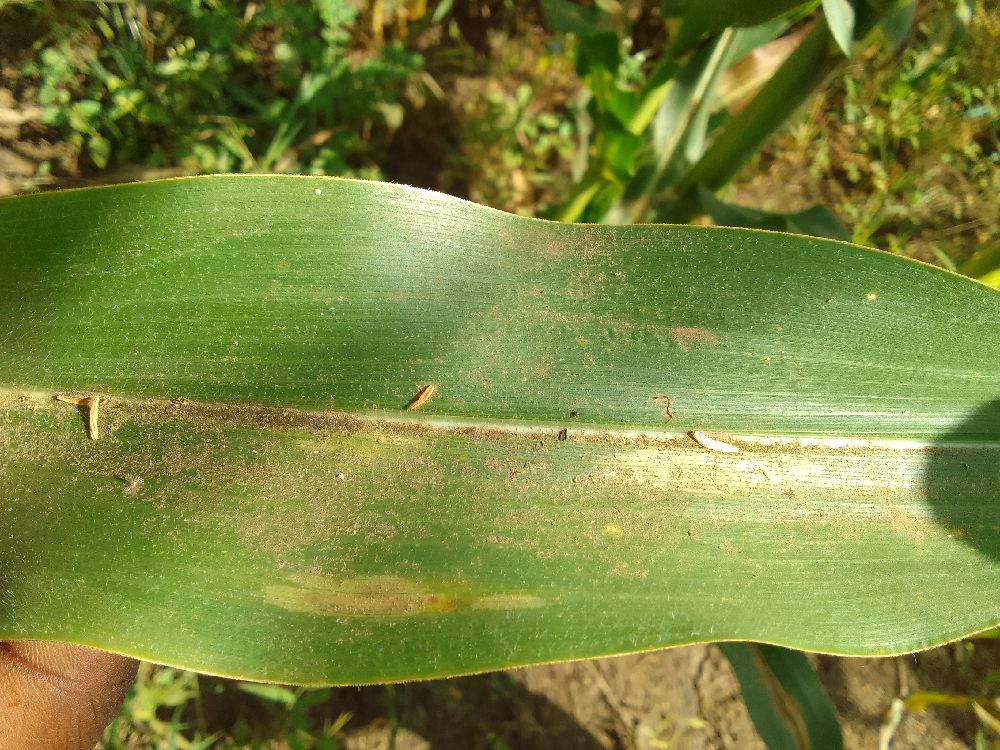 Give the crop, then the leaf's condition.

maize, healthy
